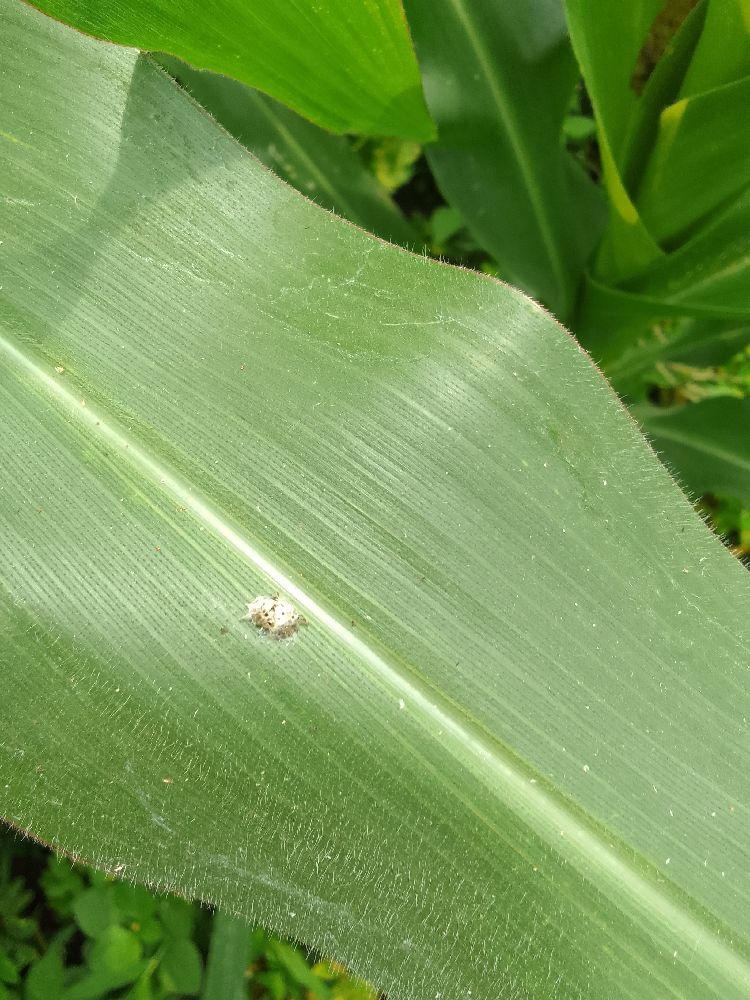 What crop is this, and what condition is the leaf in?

maize, healthy
